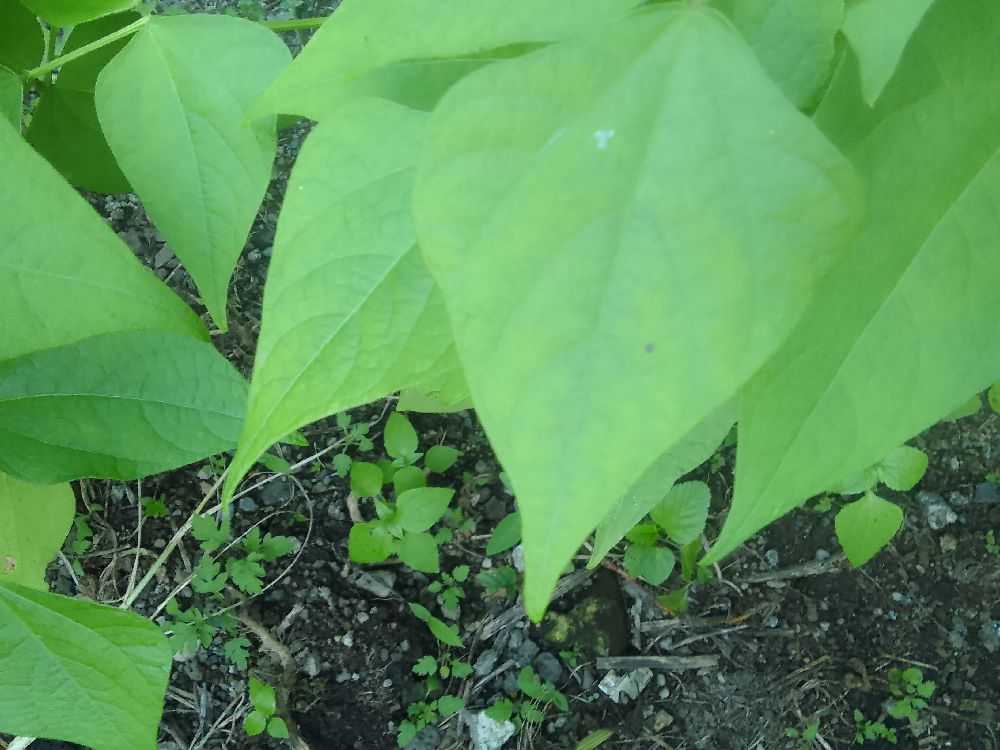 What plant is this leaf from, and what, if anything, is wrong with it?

common bean, healthy
